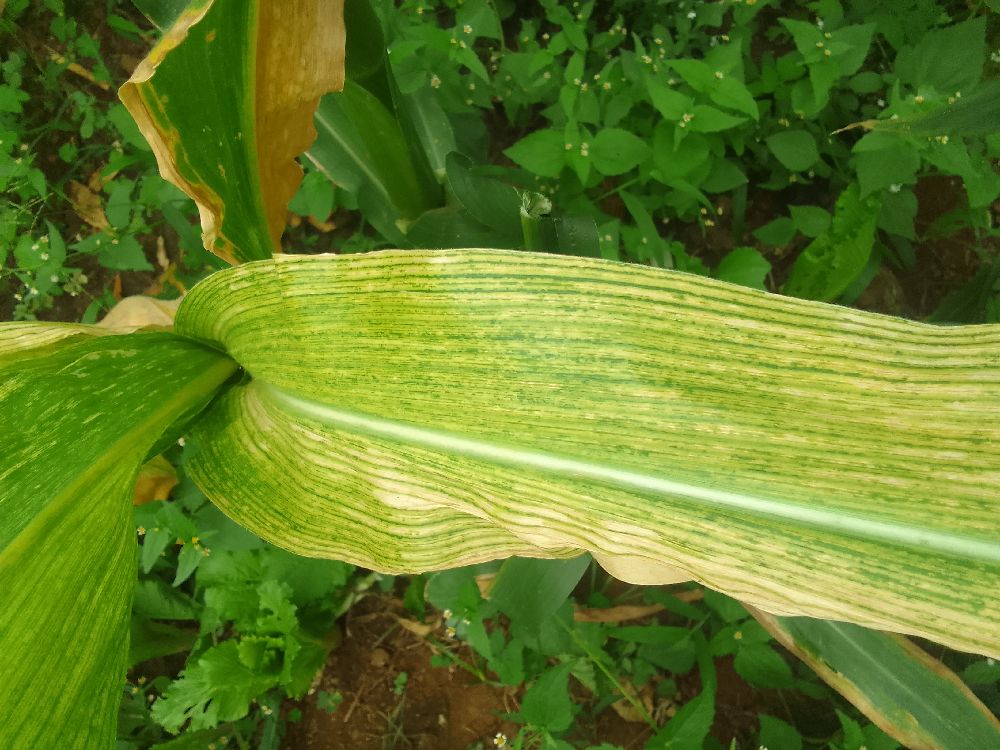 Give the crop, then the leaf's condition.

maize, maize lethal necrosis
